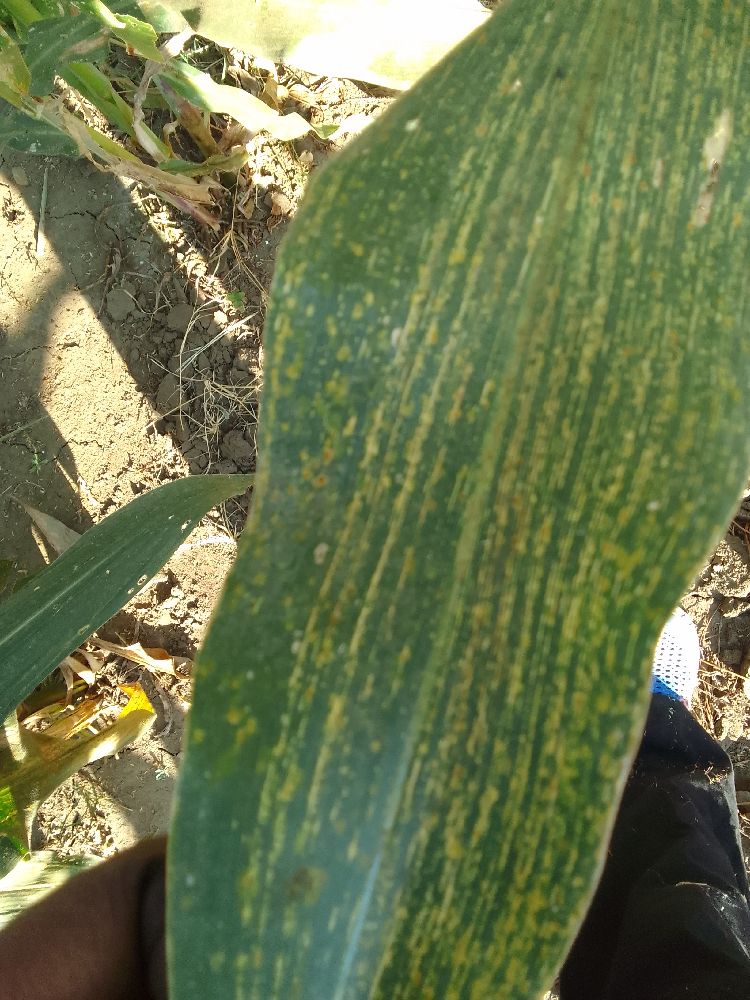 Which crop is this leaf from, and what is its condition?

maize, maize streak virus
